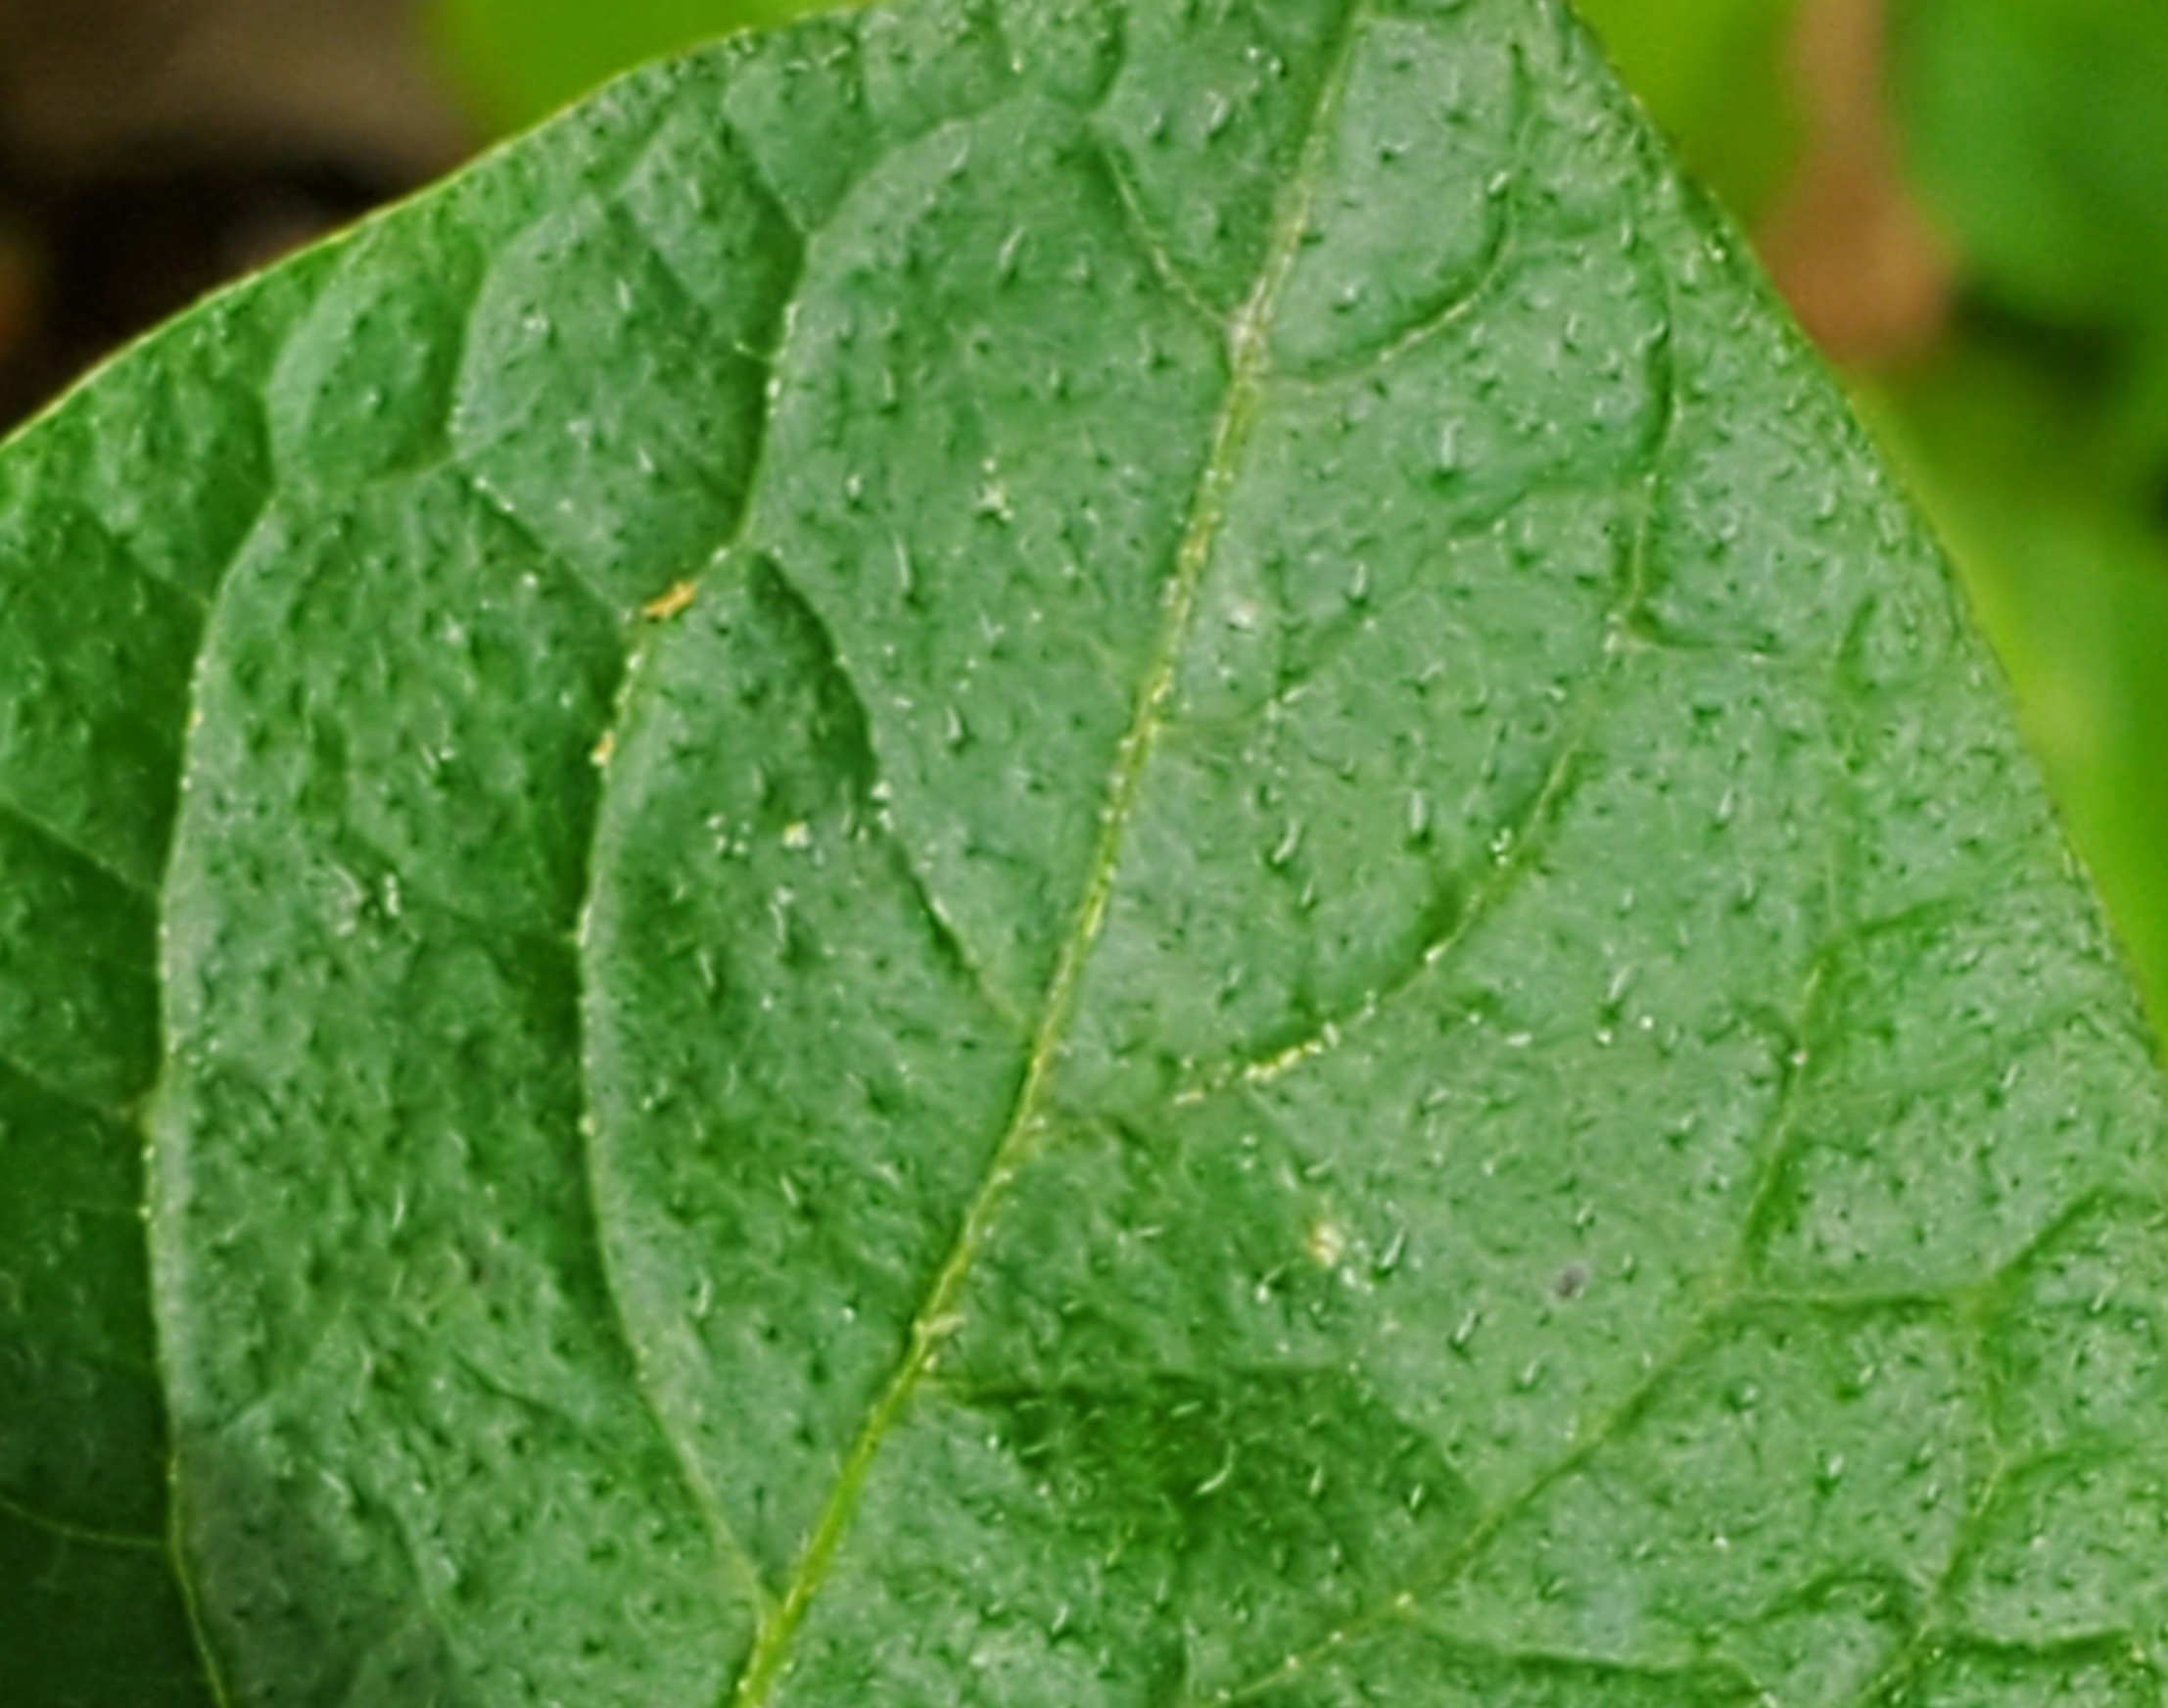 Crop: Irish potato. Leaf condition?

healthy
